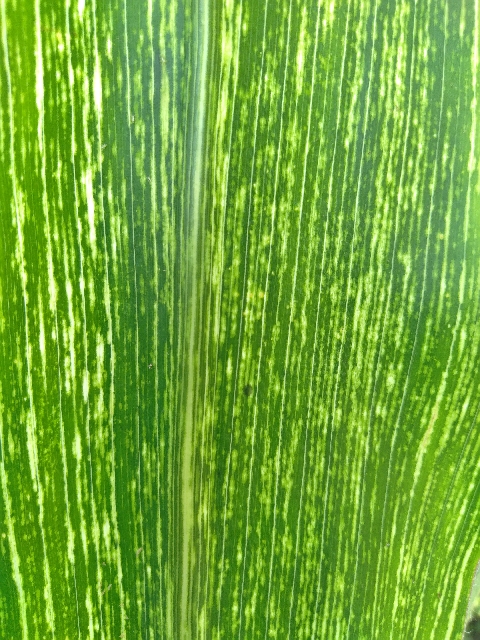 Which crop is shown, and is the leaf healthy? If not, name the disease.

maize, maize streak virus
